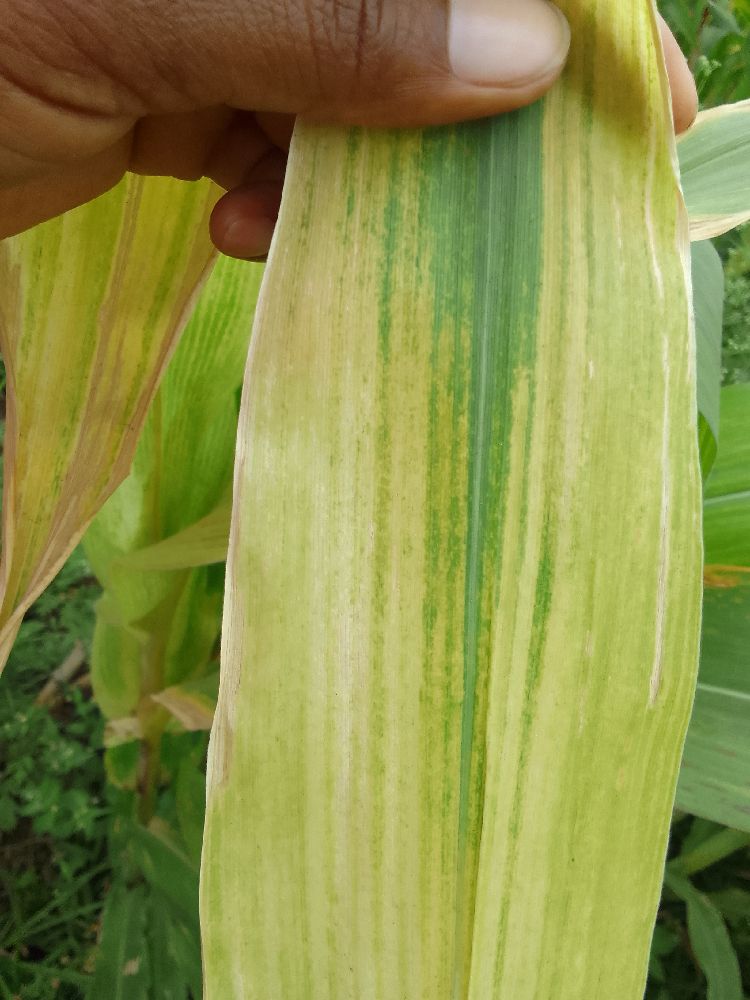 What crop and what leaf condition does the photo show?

maize, maize lethal necrosis
